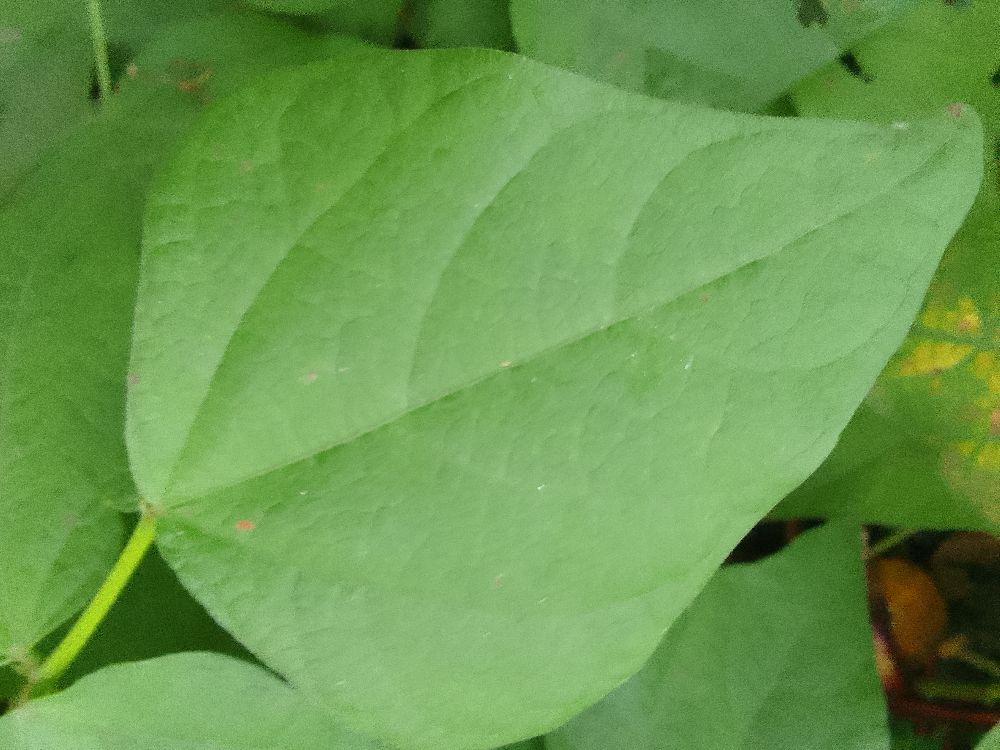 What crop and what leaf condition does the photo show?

common bean, healthy
